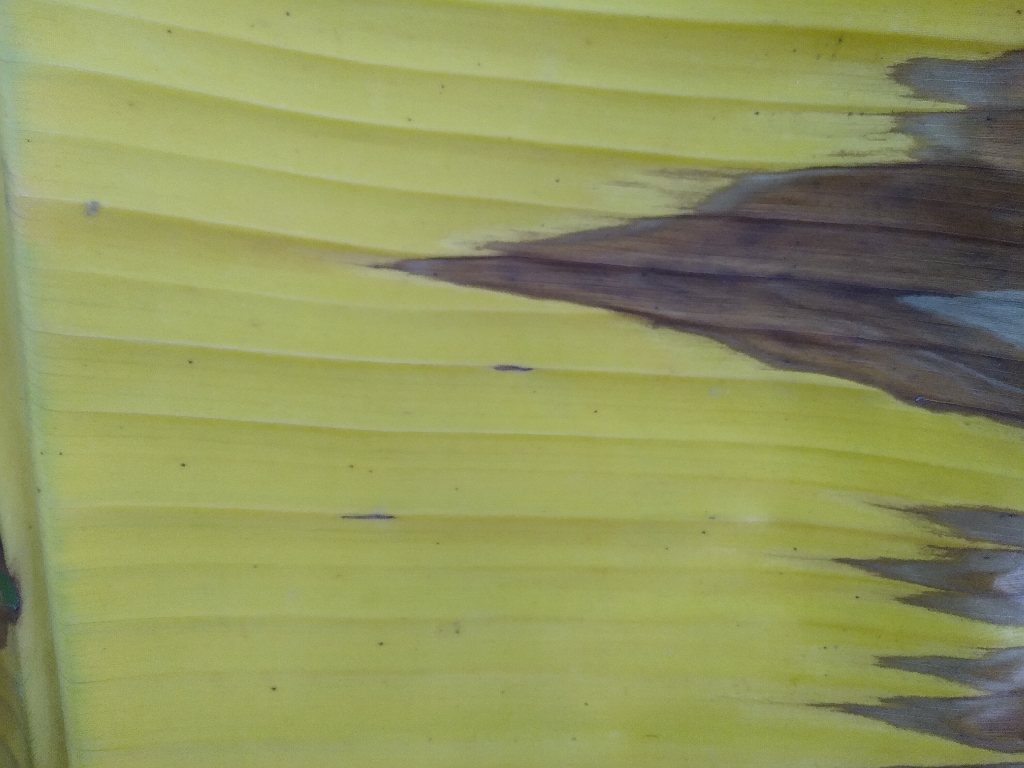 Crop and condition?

banana, fusarium wilt race 1
